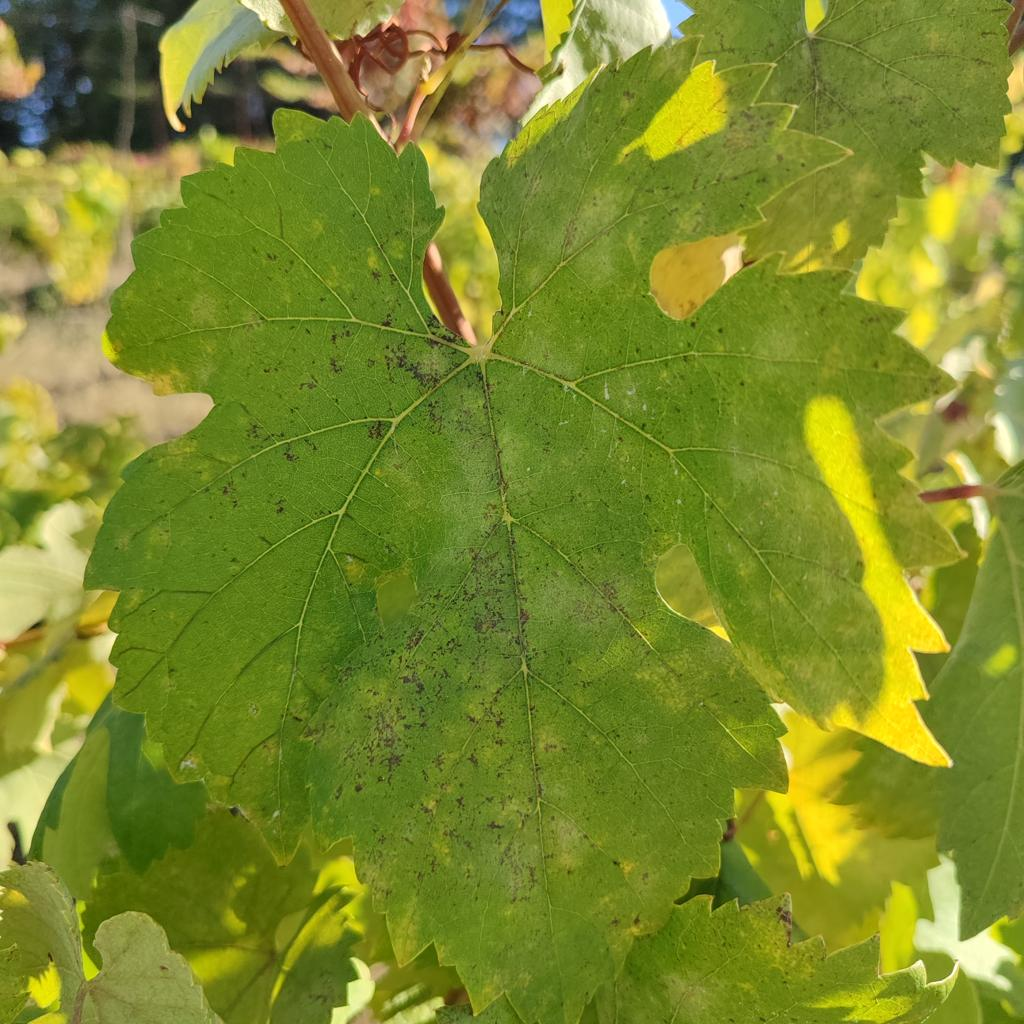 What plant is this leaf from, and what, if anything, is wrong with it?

grapevine, powdery mildew
